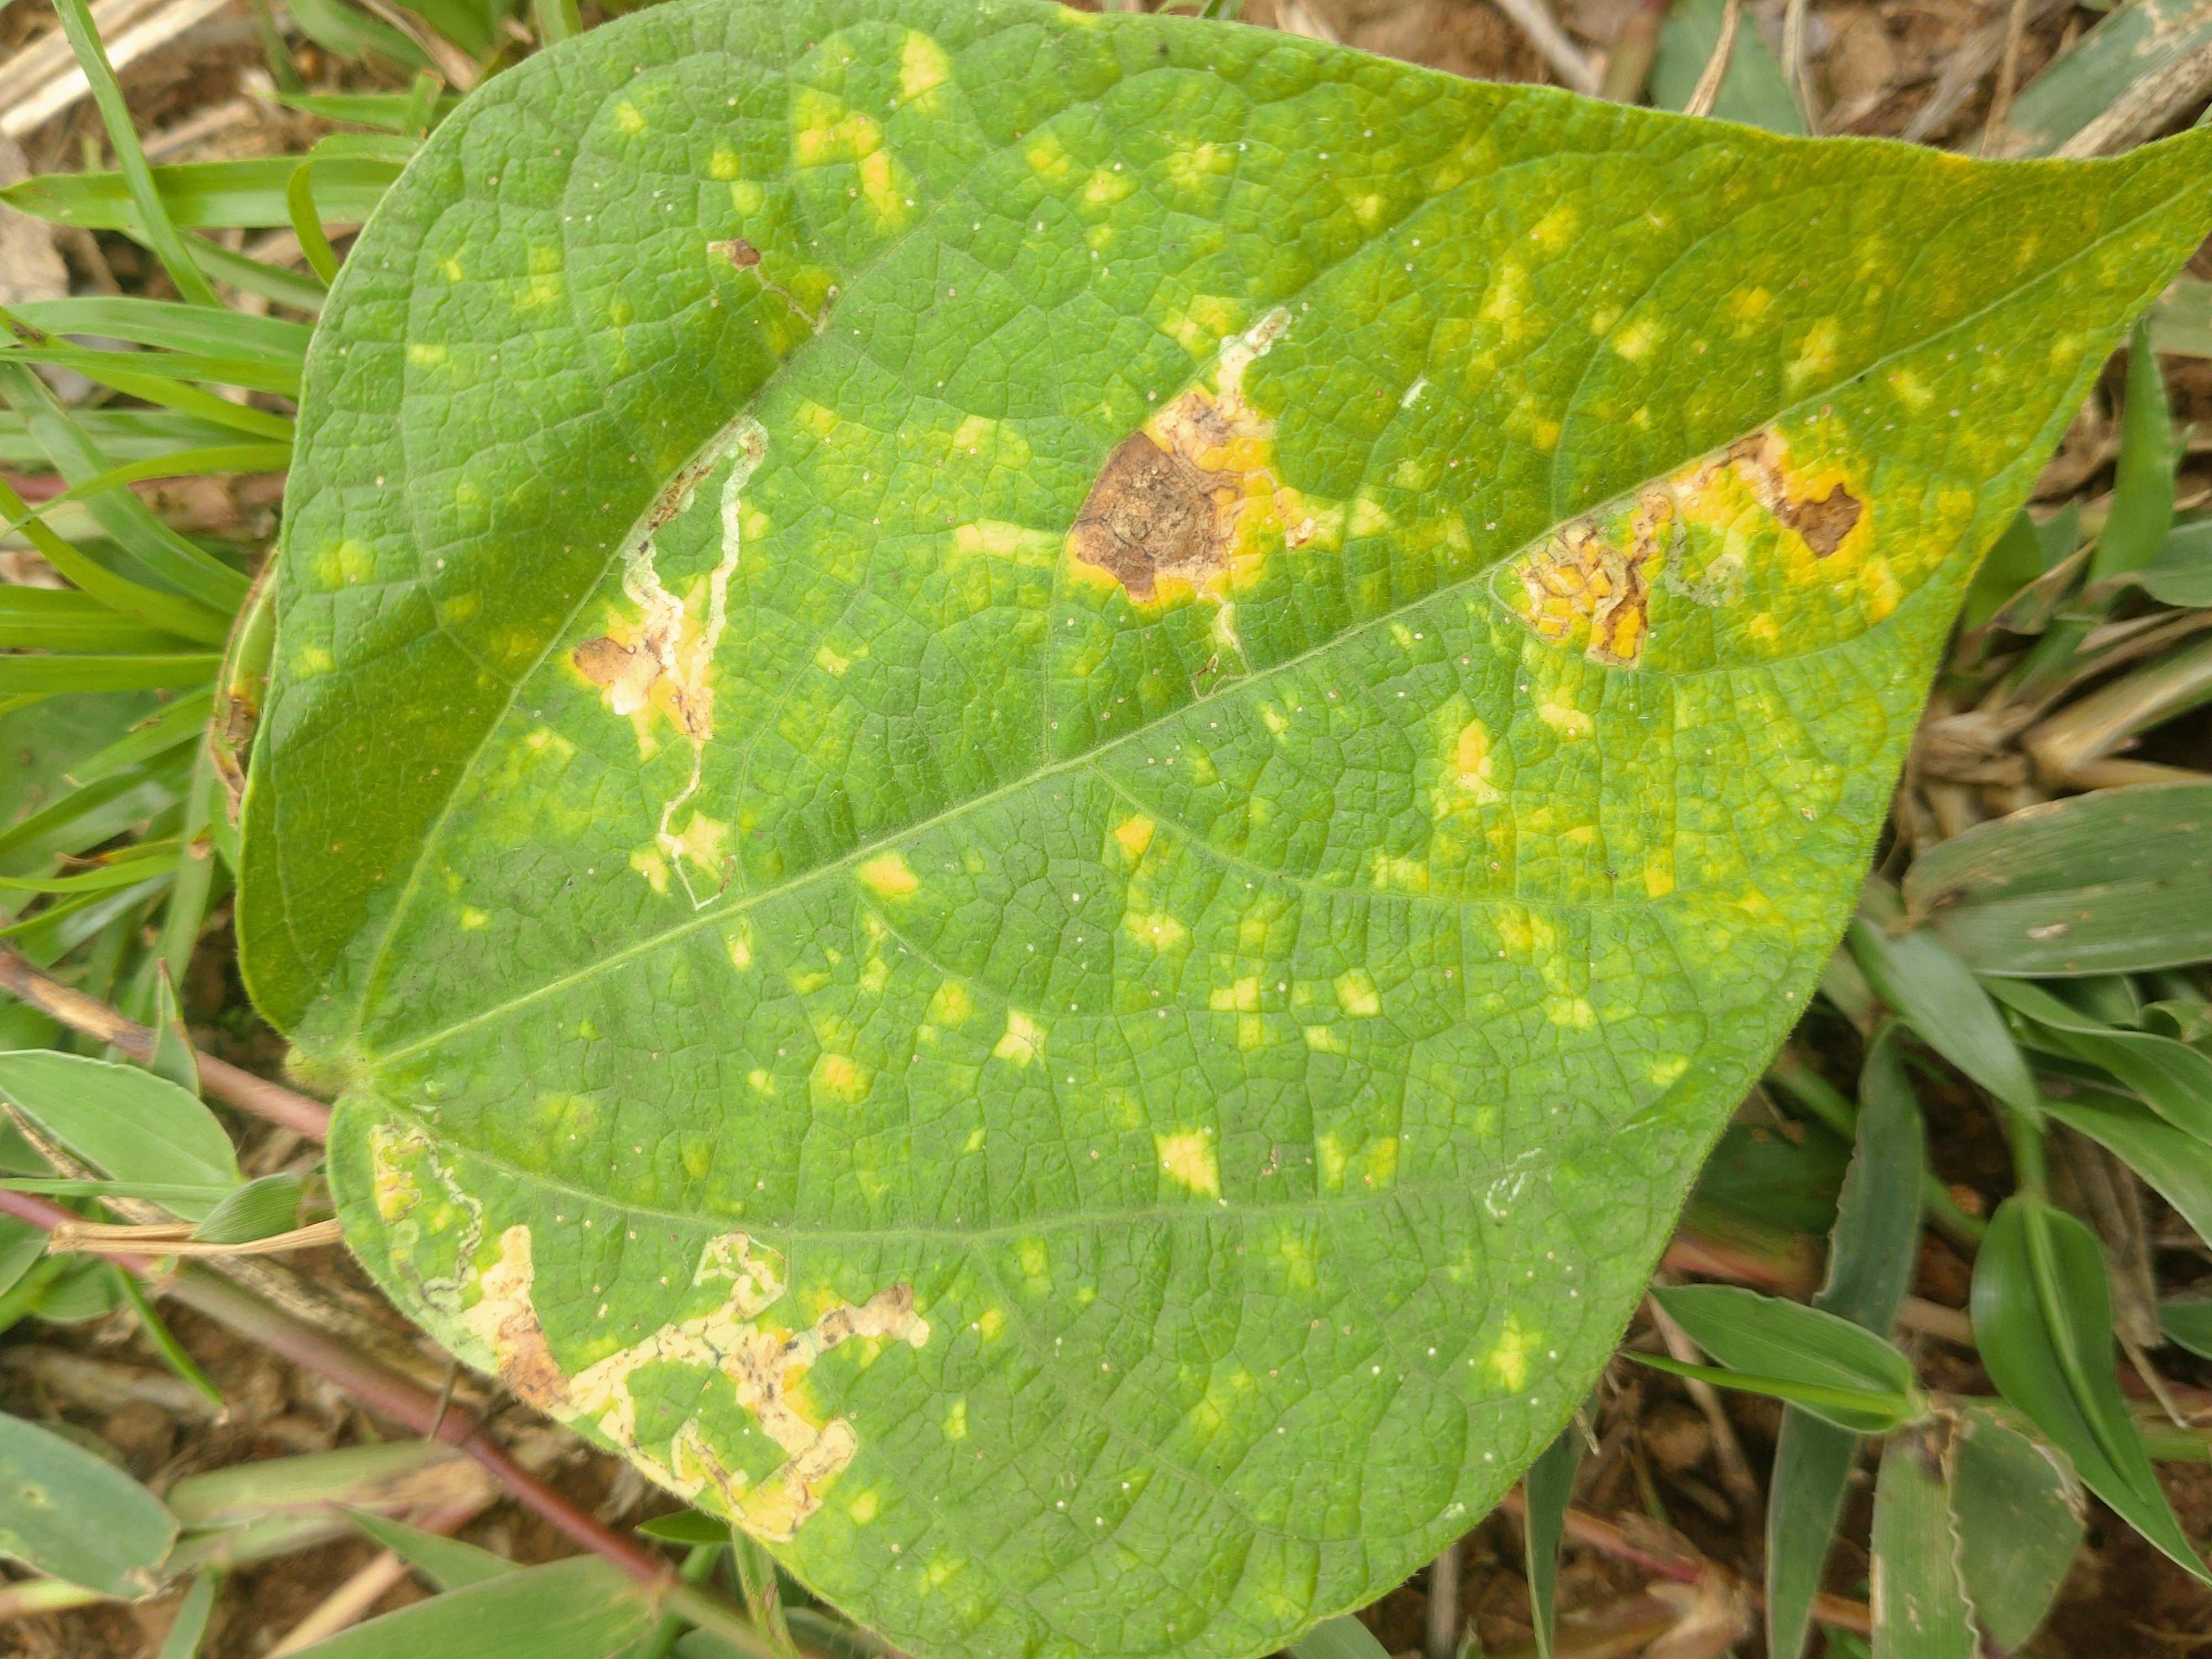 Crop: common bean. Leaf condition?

rust
